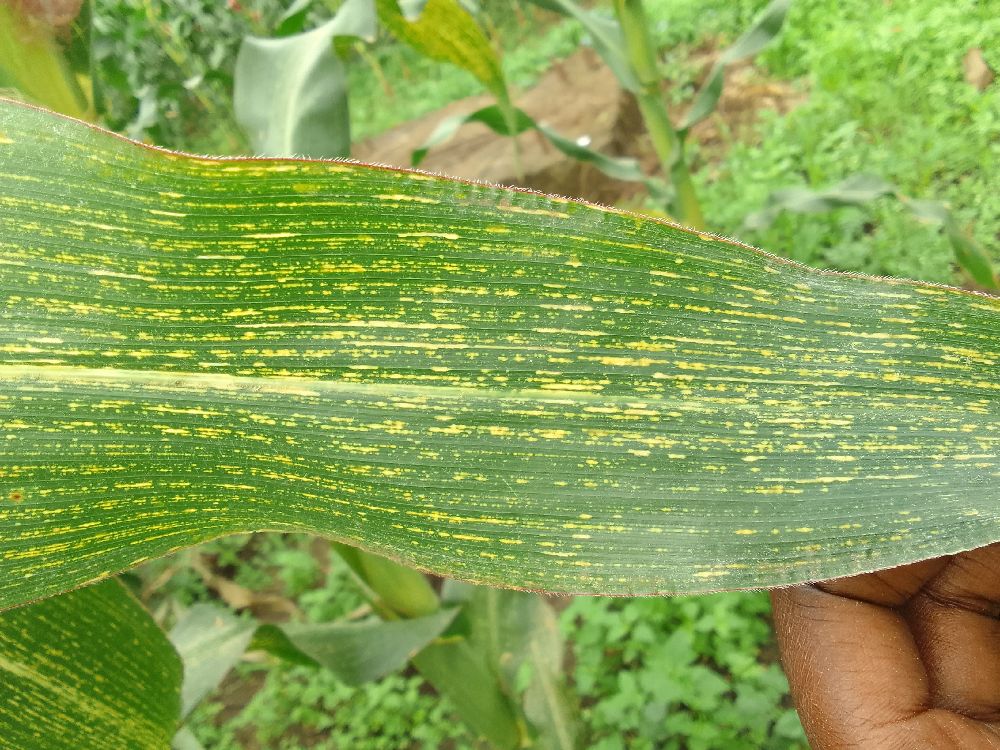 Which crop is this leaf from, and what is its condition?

maize, maize streak virus
